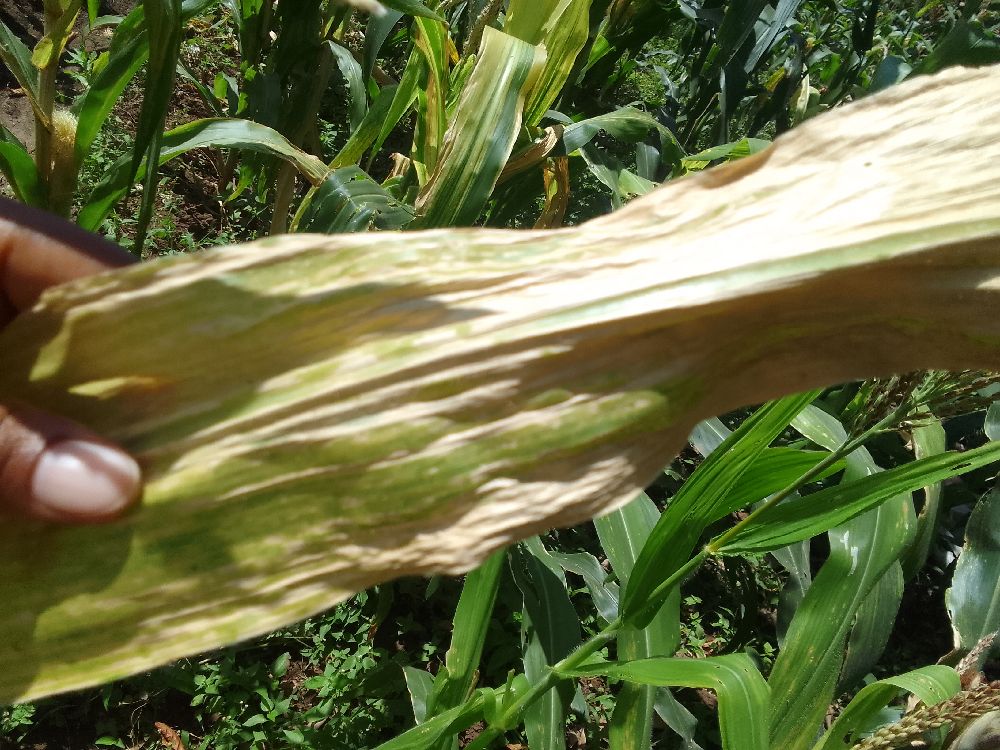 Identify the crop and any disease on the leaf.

maize, maize lethal necrosis
